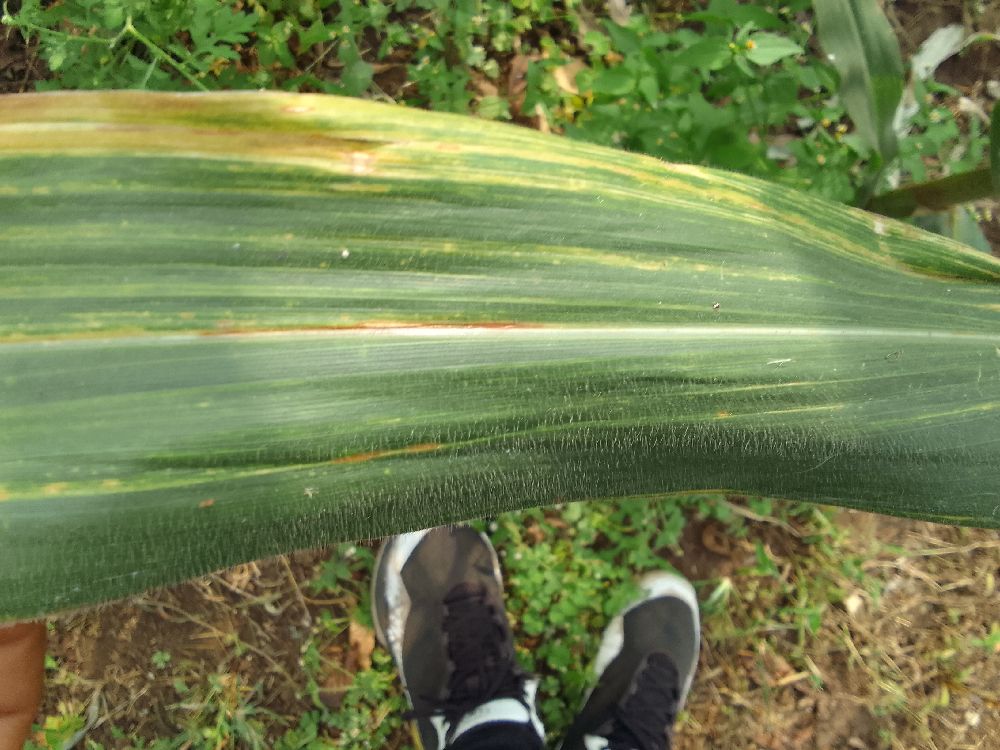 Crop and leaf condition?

maize, maize lethal necrosis
